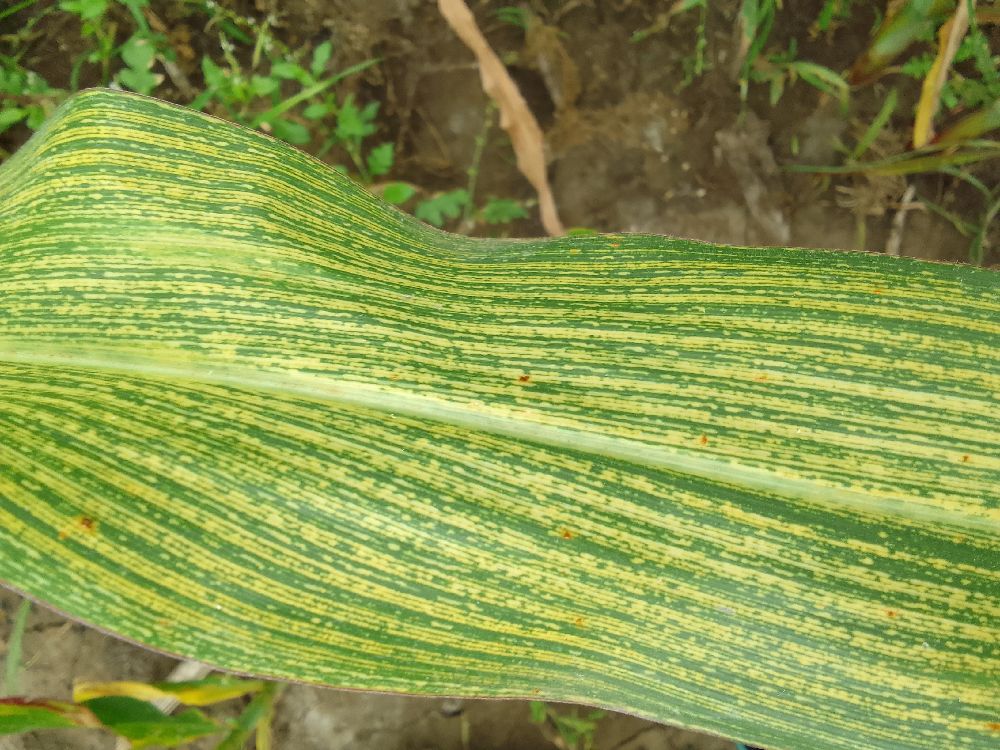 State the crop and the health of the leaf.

maize, maize streak virus
